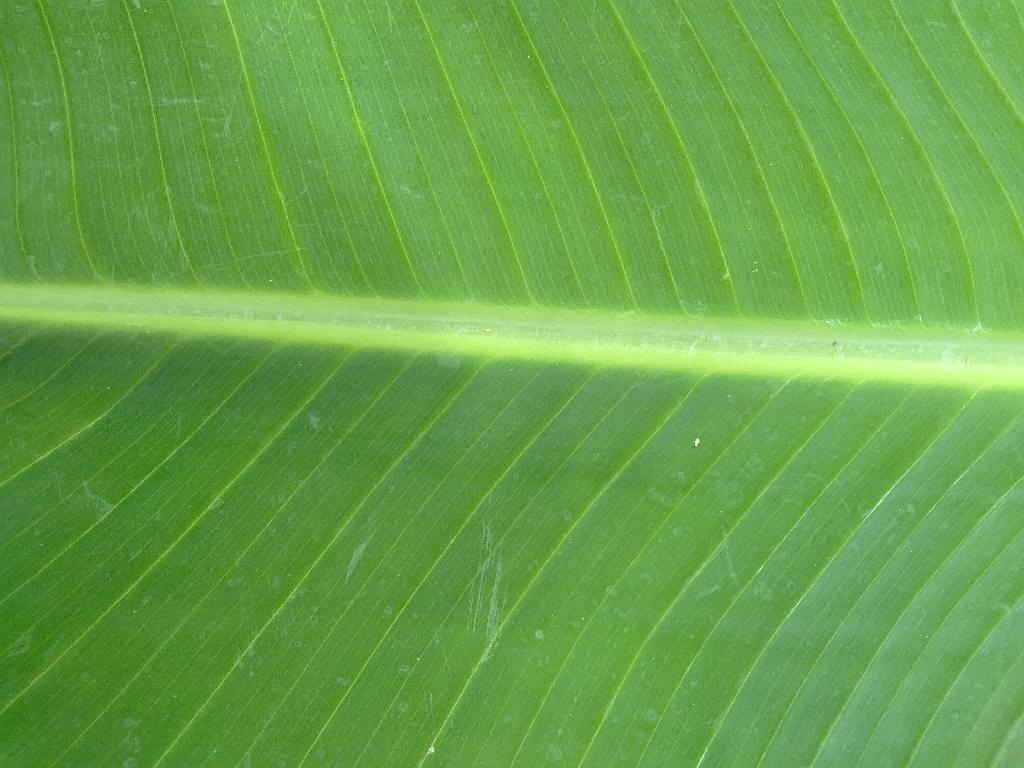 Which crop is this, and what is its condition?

banana, healthy
